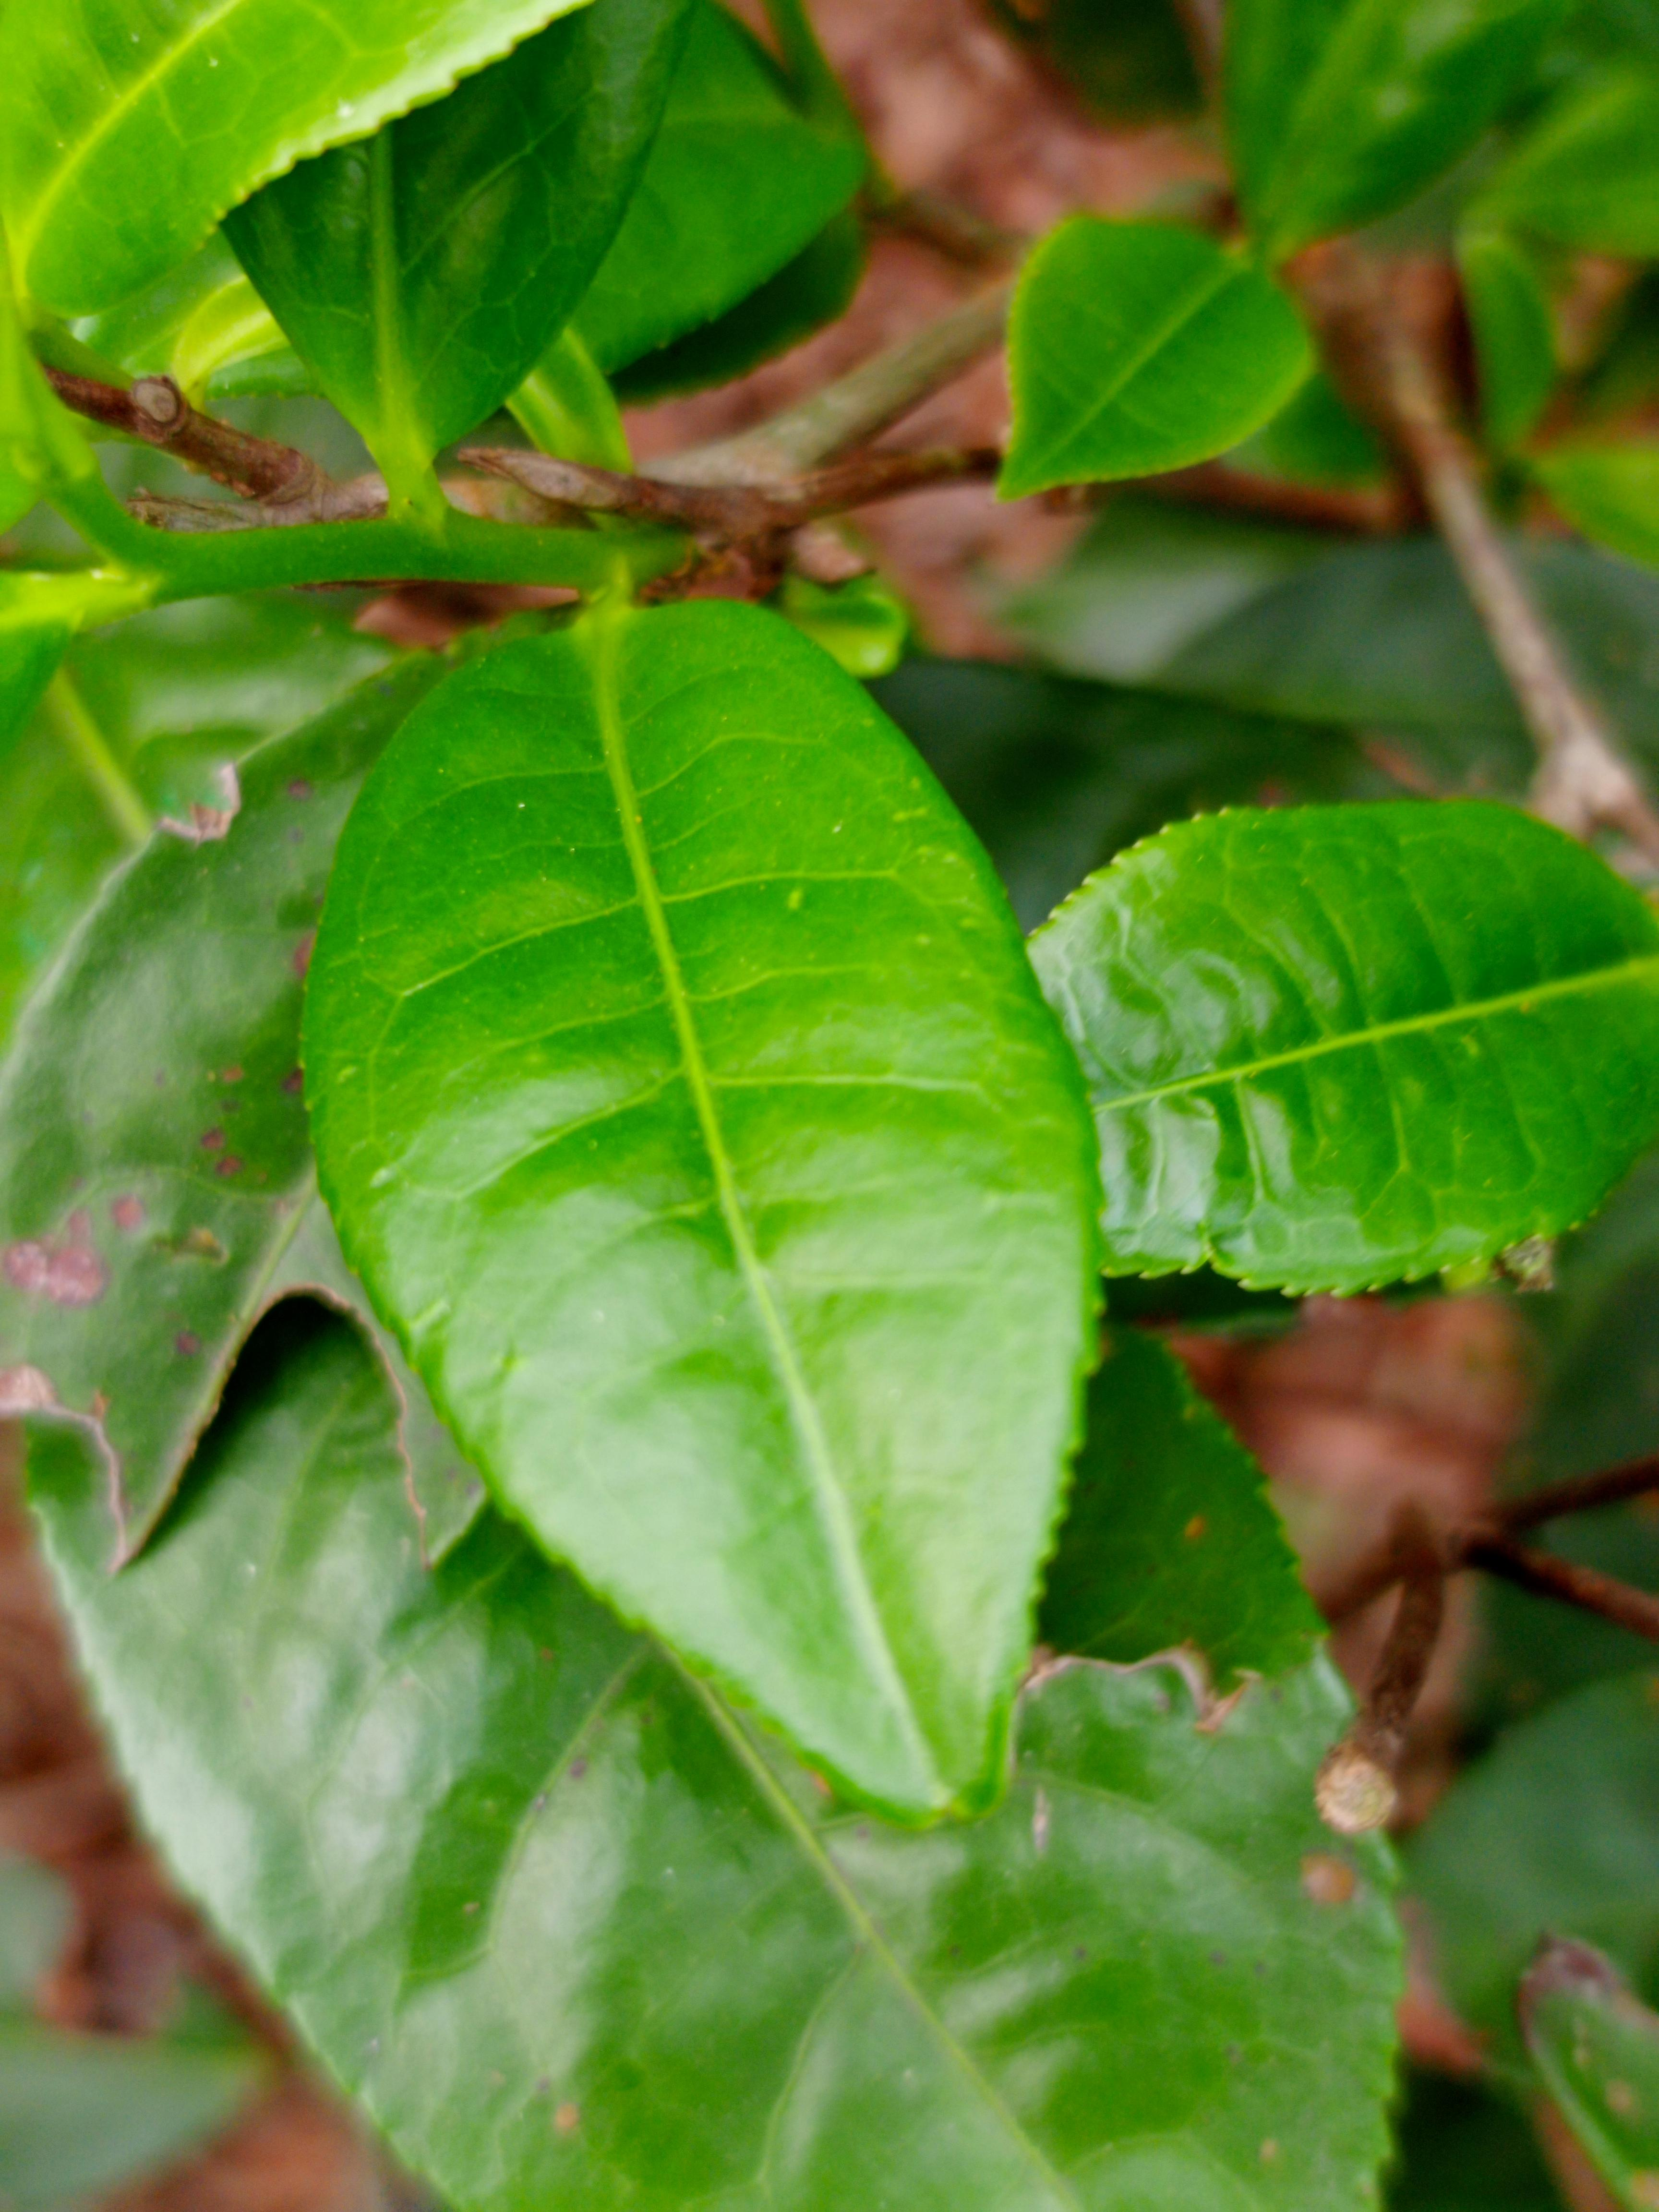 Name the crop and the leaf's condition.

tea, healthy leaf
